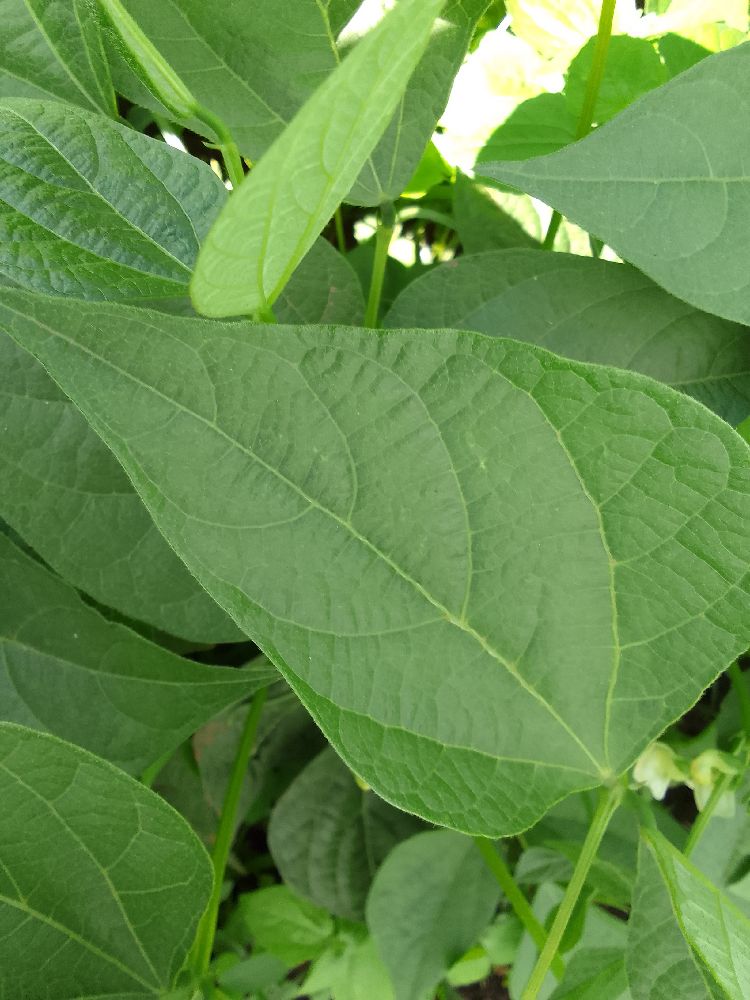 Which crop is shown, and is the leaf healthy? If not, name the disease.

common bean, healthy
